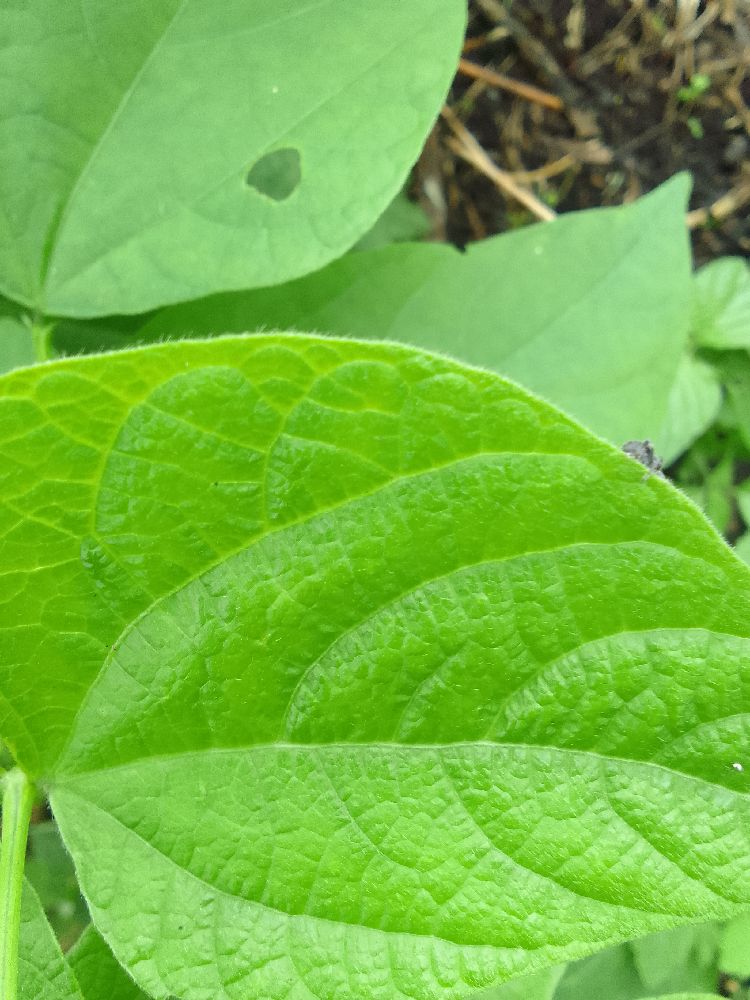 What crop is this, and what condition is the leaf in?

common bean, healthy
